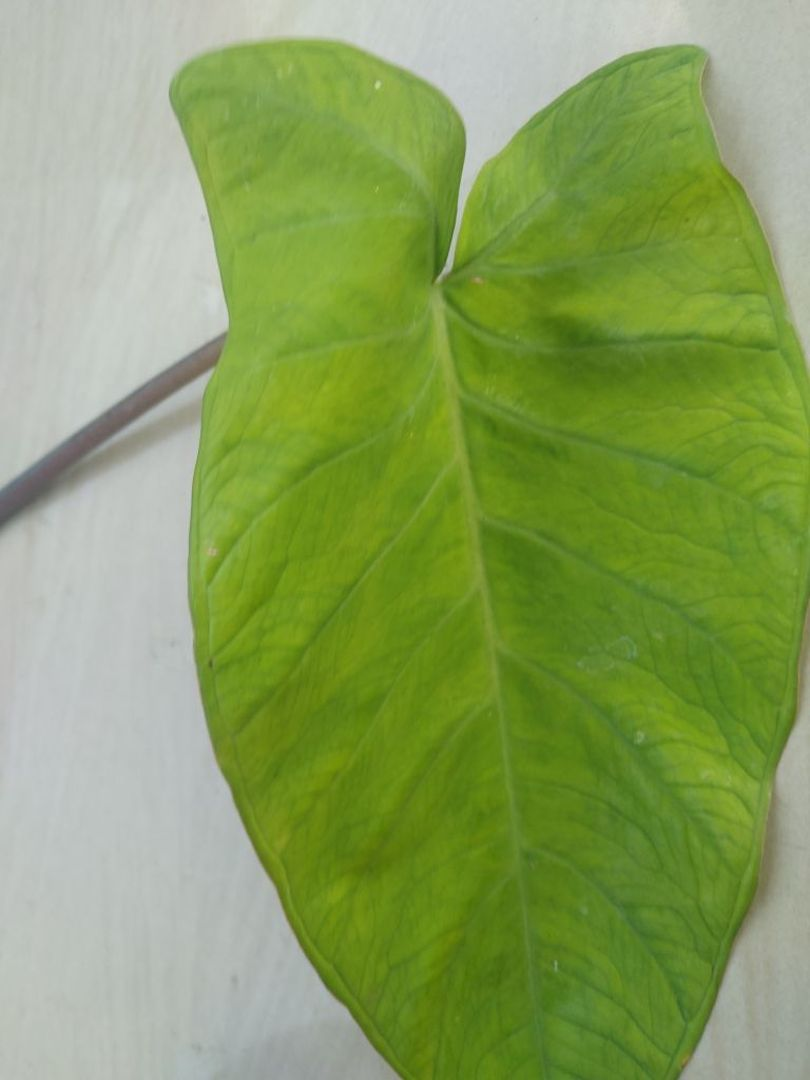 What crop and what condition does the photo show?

taro, mosaic
